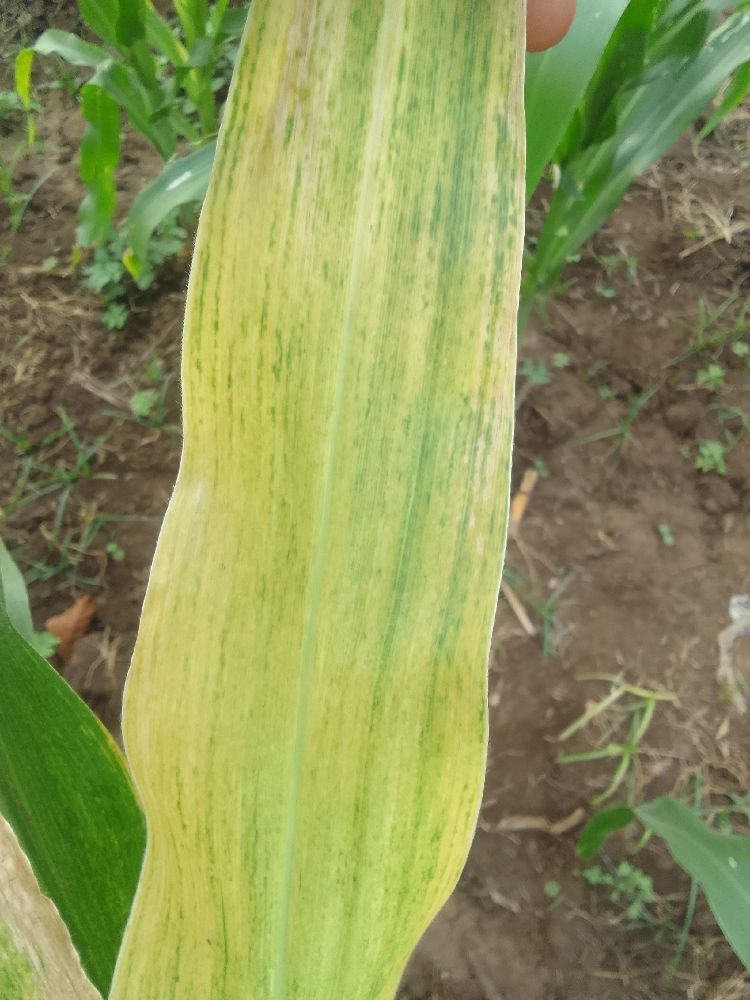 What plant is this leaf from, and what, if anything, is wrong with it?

maize, maize lethal necrosis
